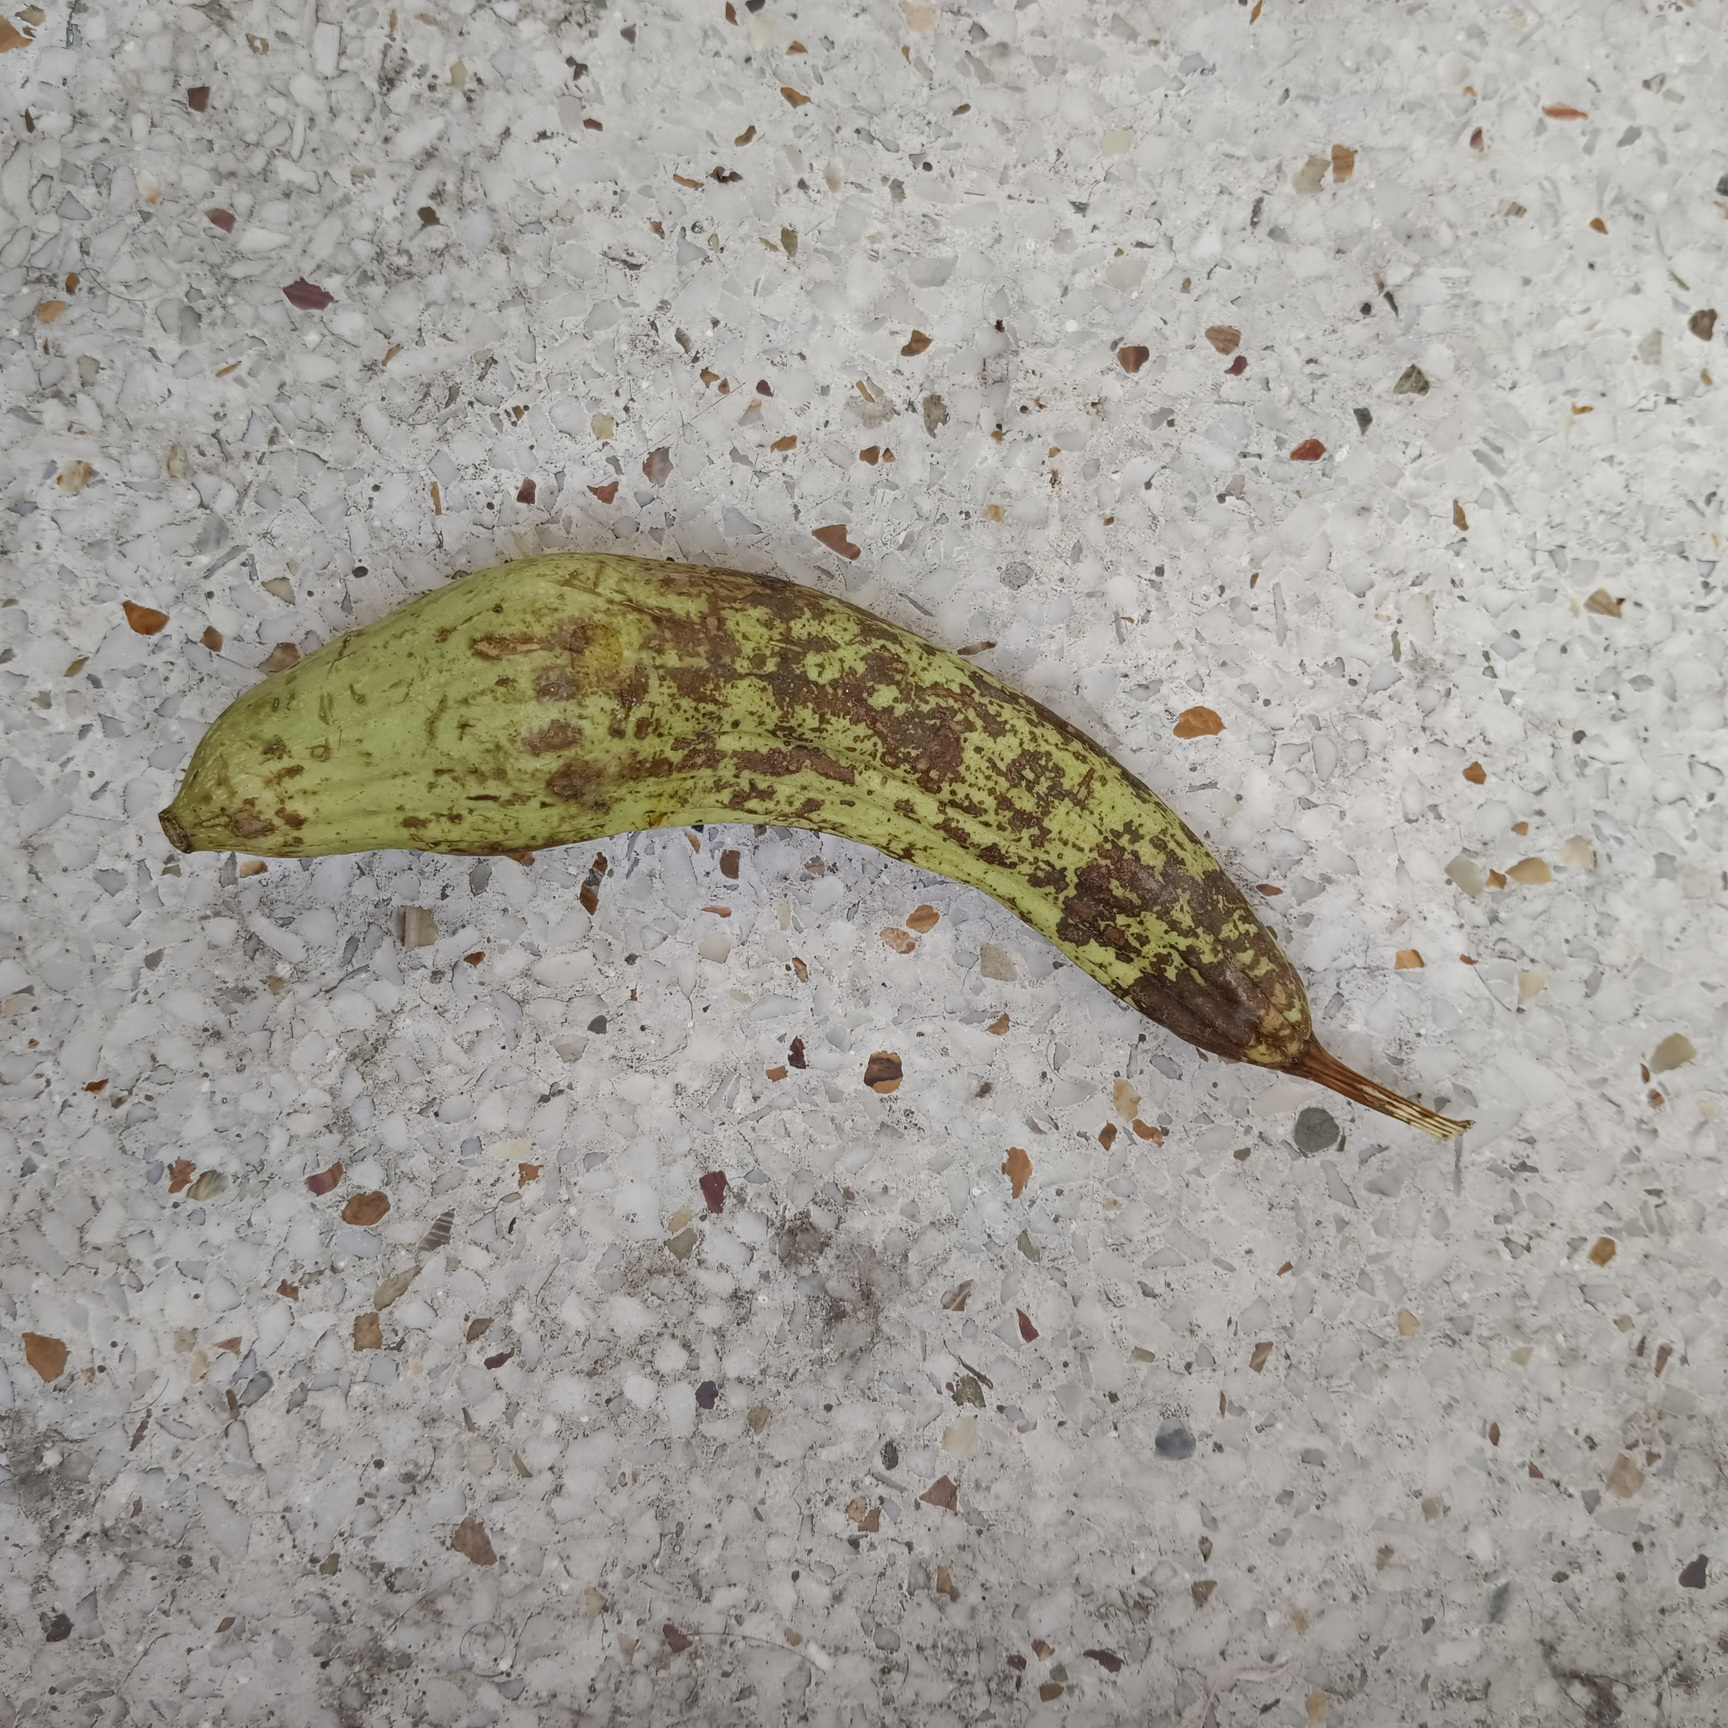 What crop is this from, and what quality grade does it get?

luffa, faulty
